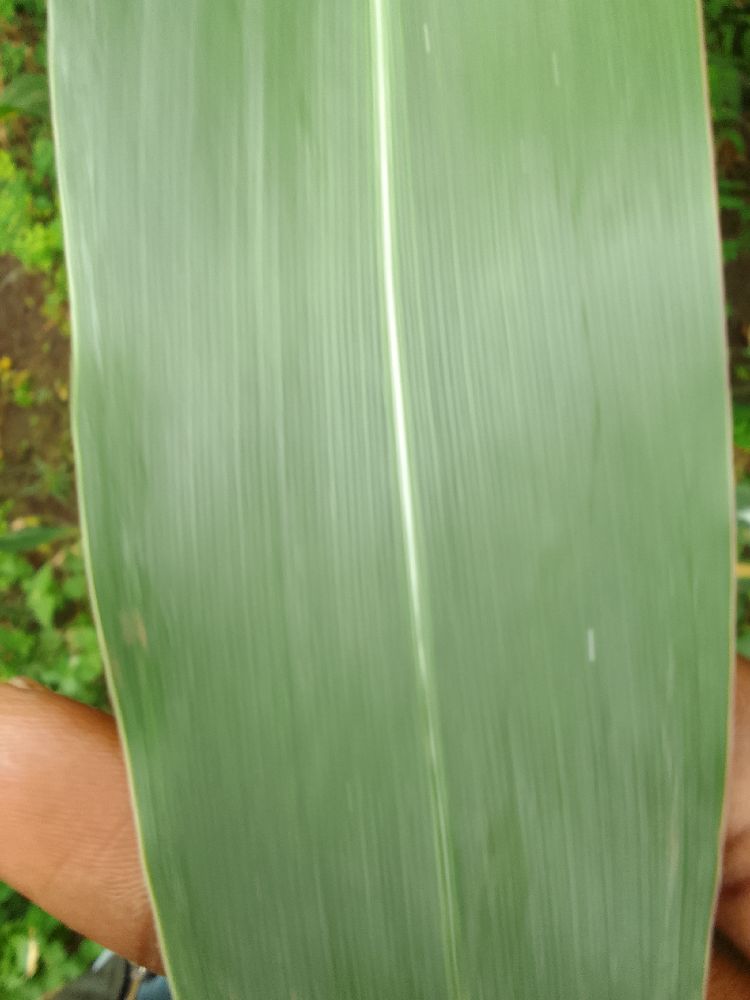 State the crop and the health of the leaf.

maize, healthy
